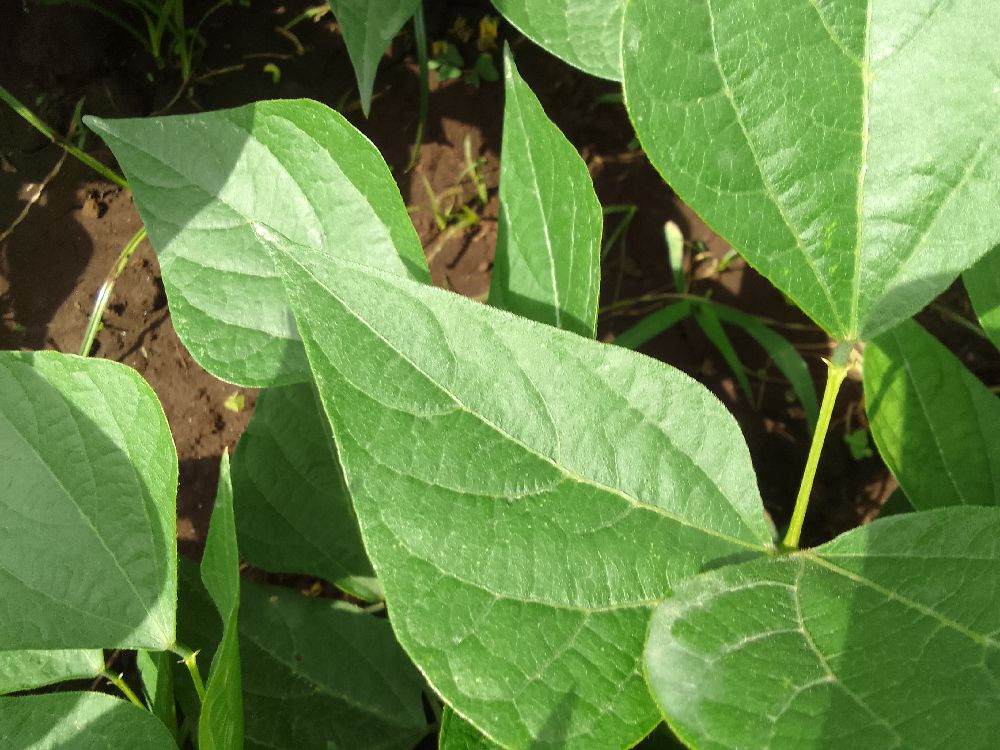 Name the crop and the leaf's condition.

common bean, healthy
